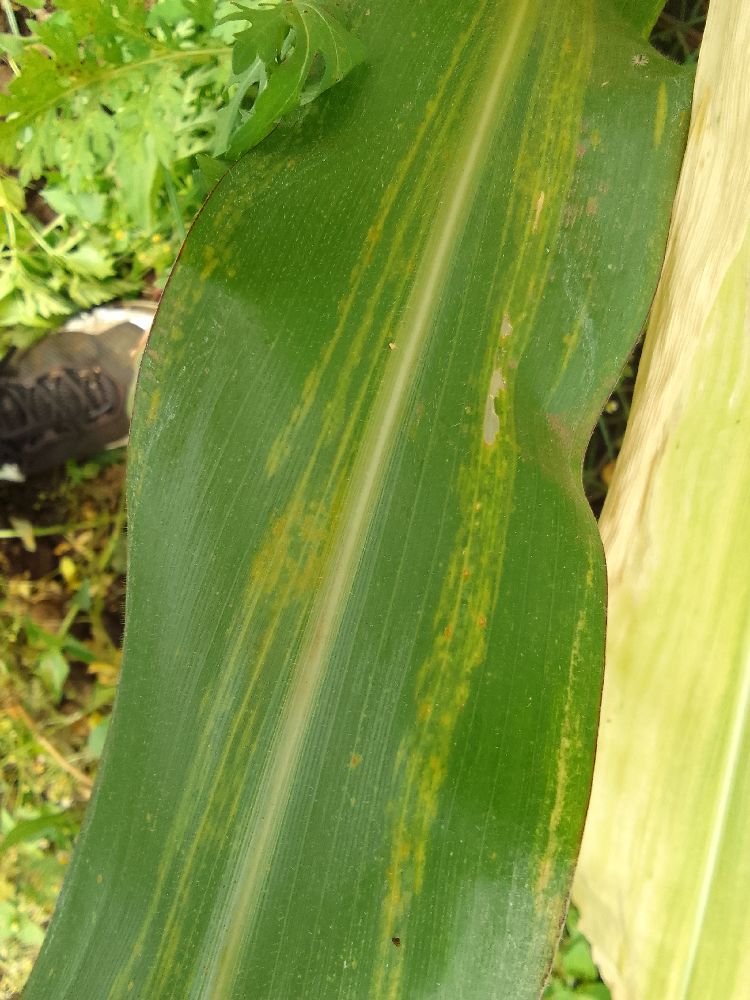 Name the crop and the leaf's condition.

maize, maize lethal necrosis
